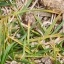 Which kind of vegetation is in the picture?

grass
